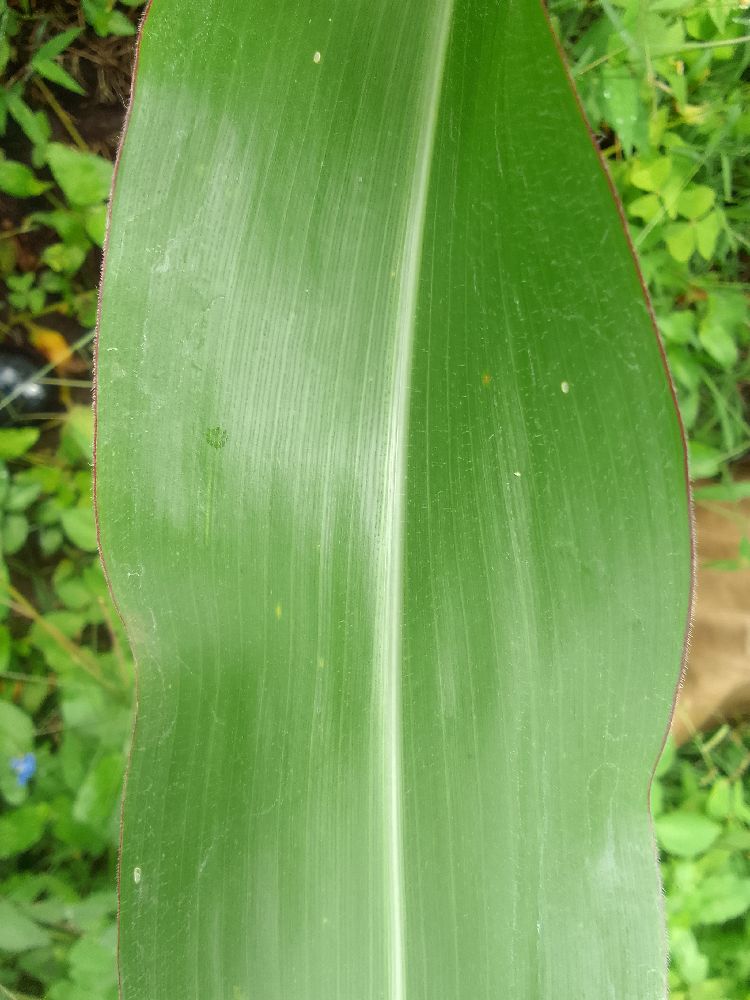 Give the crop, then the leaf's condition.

maize, healthy
